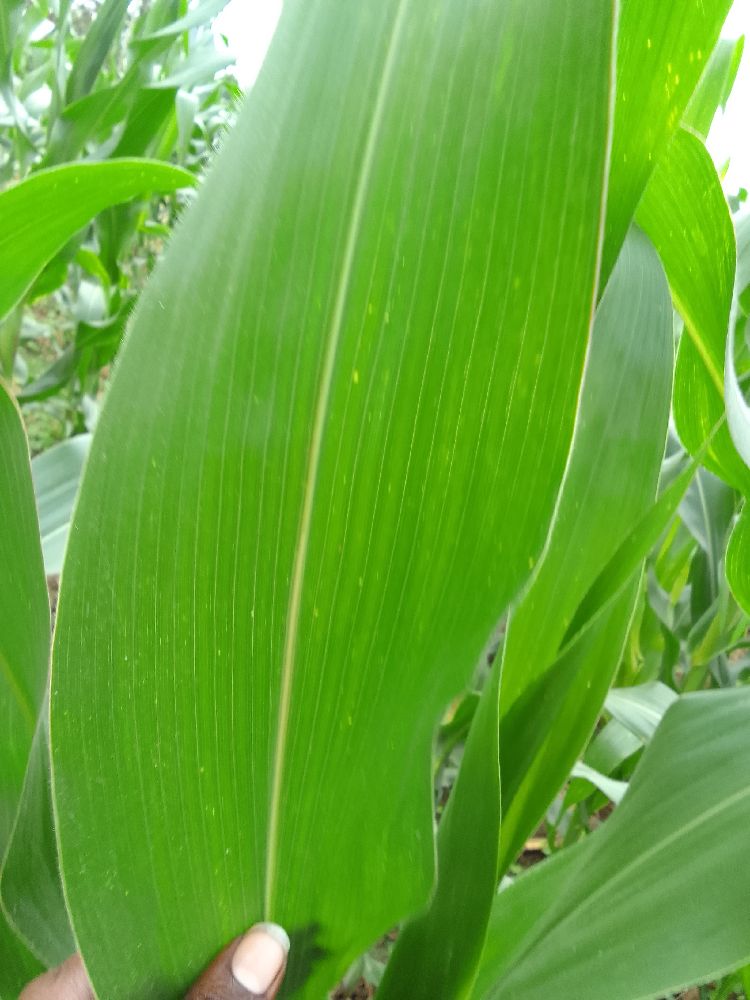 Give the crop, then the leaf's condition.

maize, healthy
